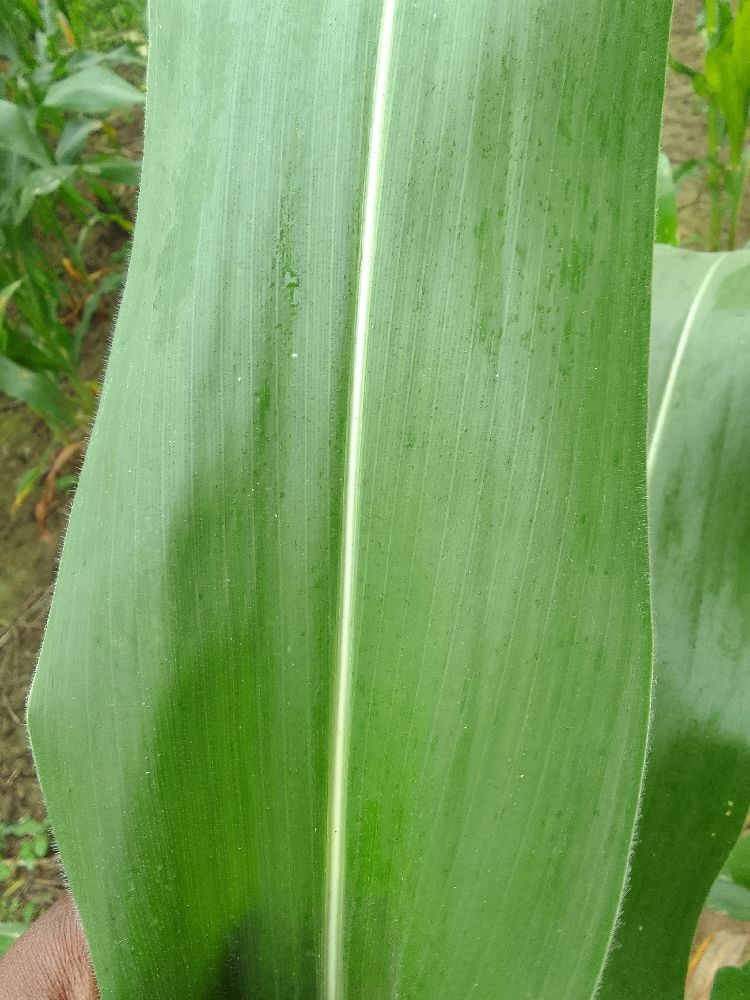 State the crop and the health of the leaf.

maize, healthy
